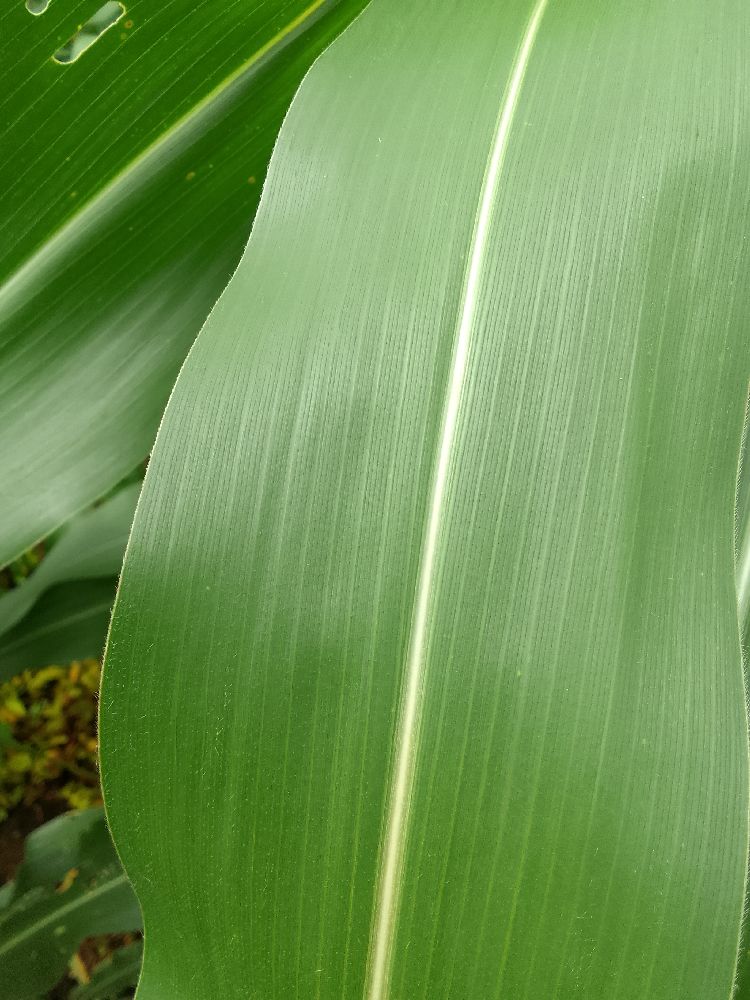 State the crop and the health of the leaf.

maize, healthy
